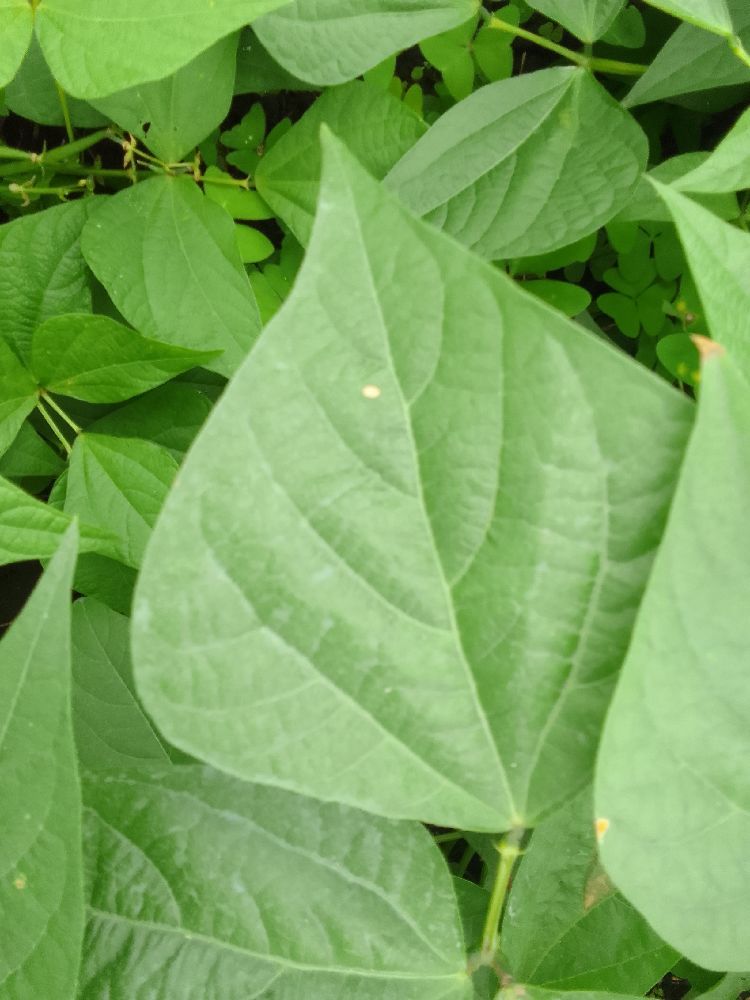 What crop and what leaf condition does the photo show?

common bean, healthy
